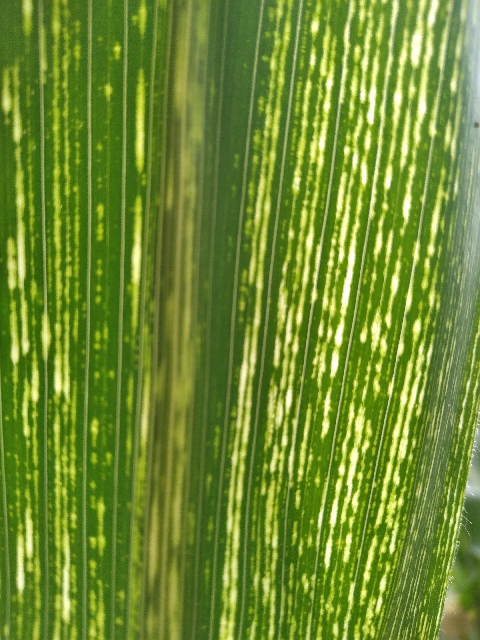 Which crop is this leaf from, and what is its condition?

maize, maize streak virus
